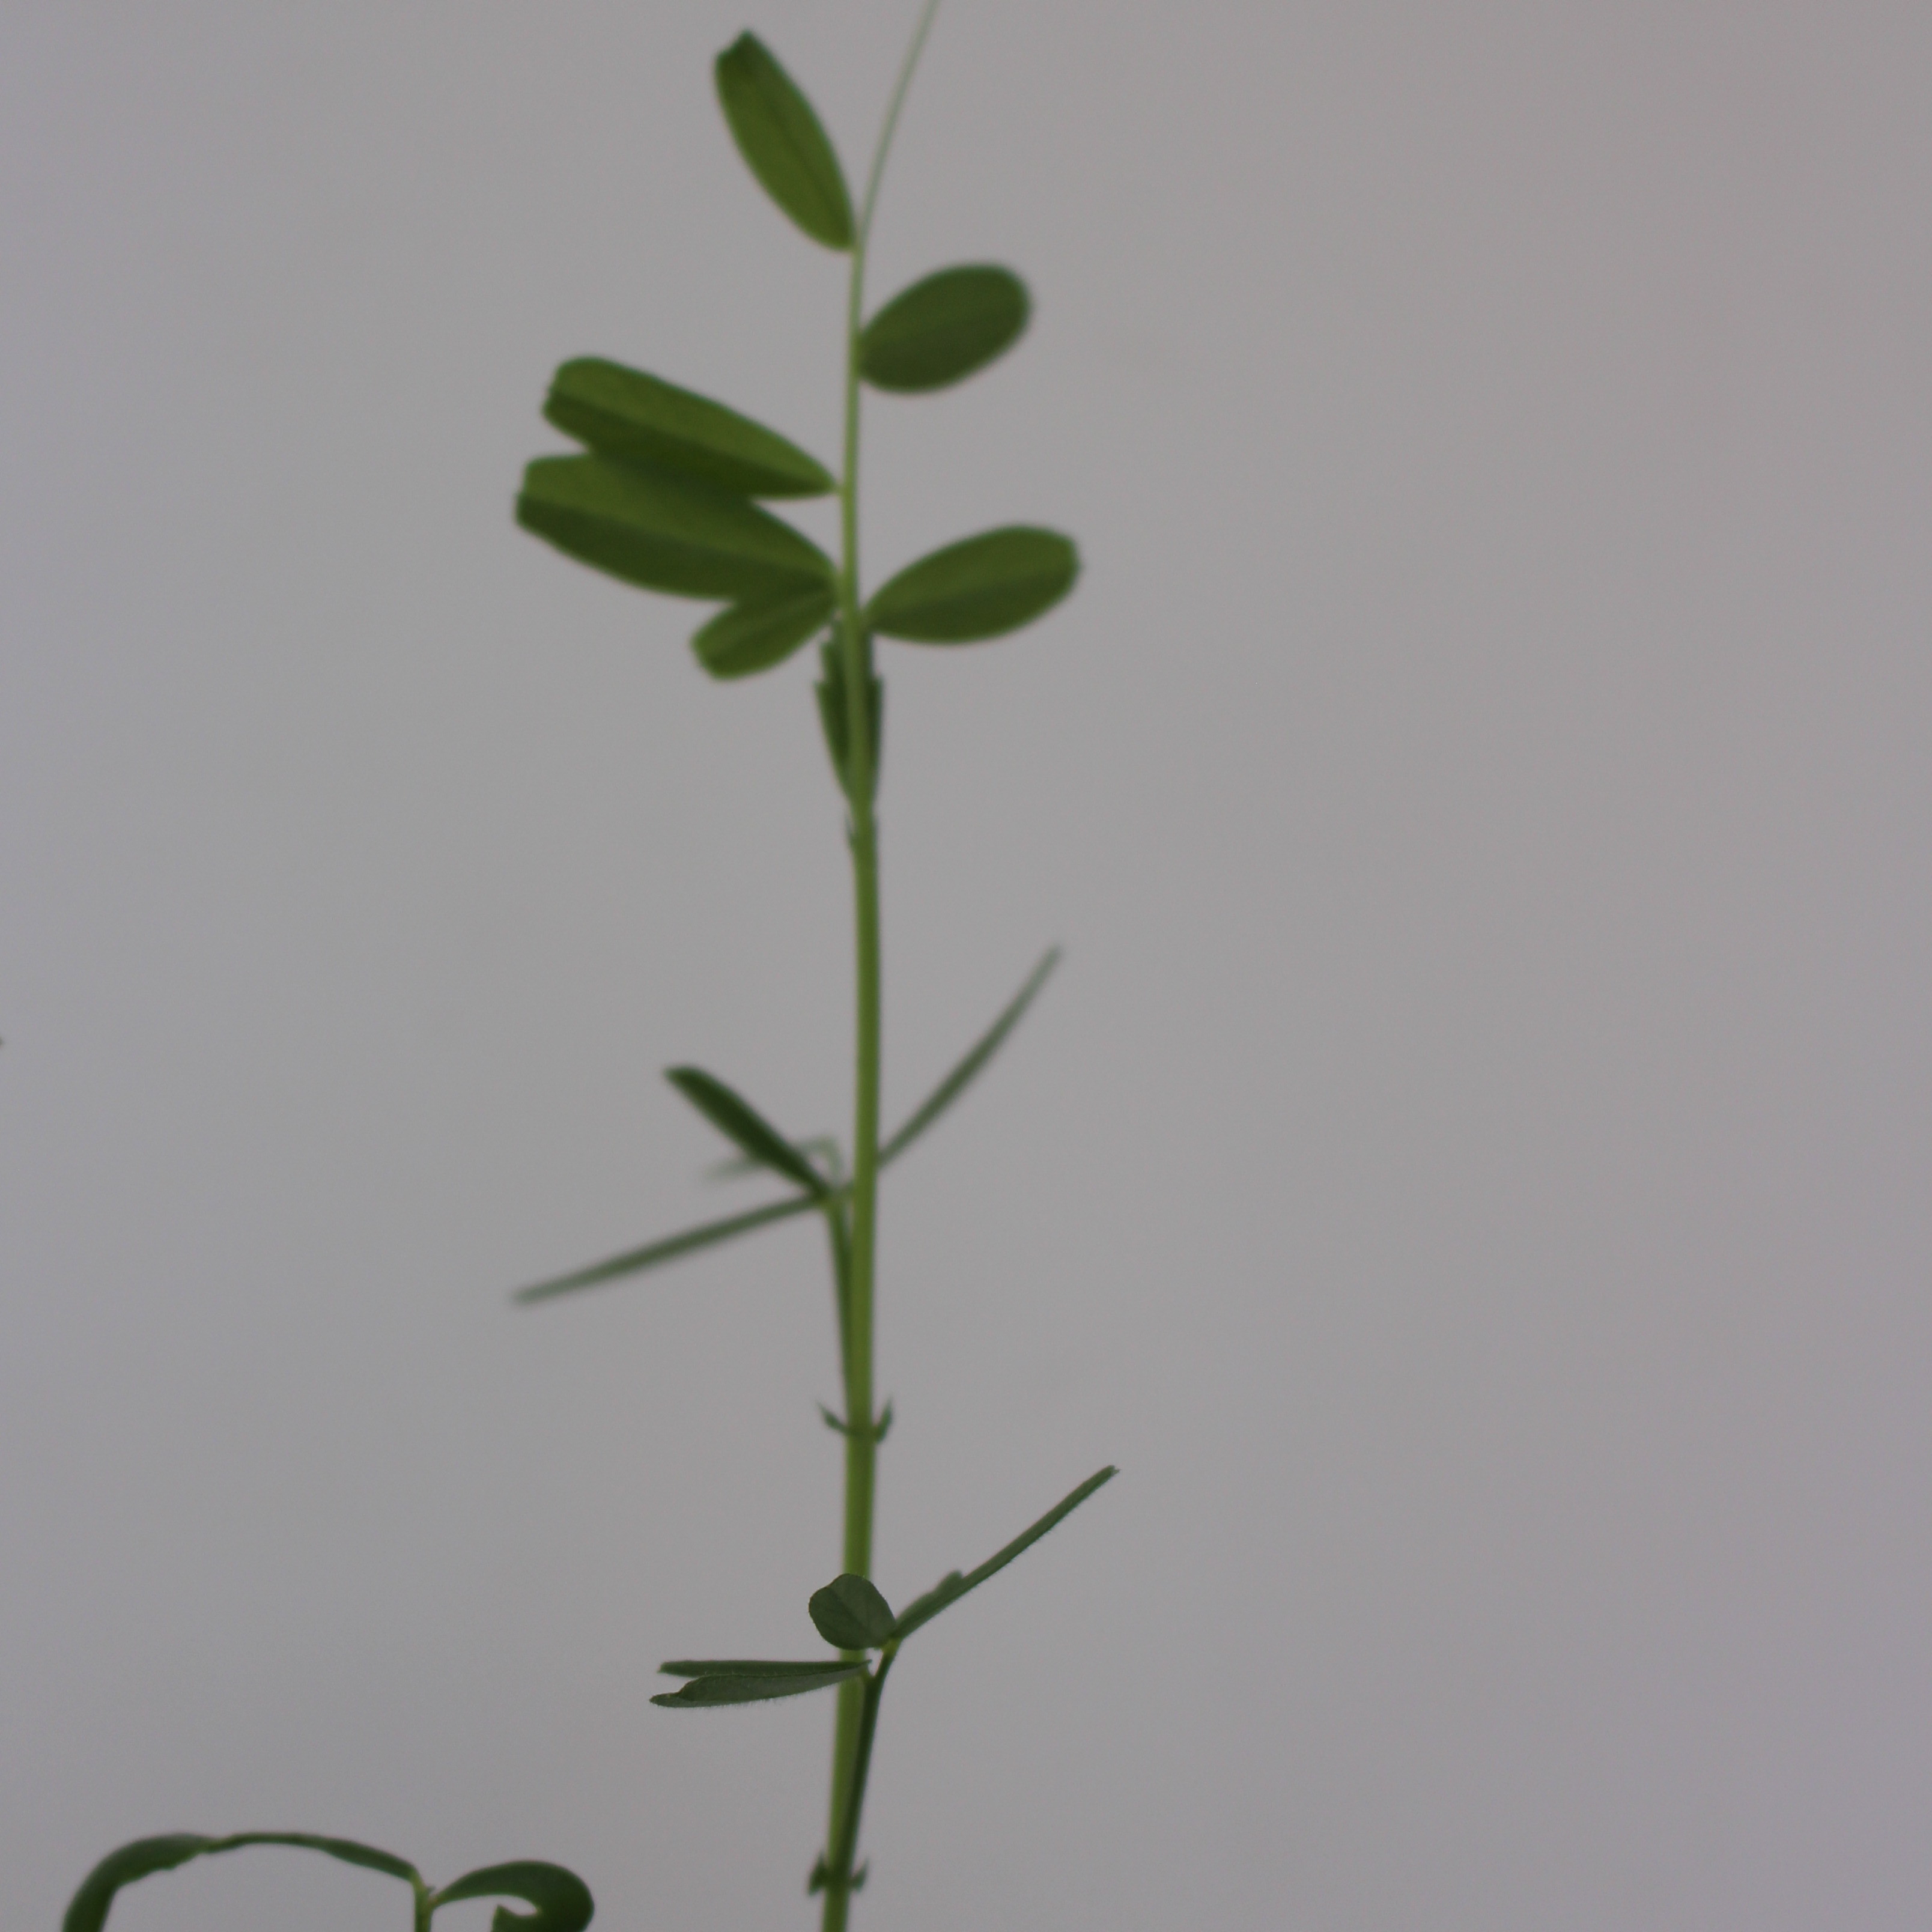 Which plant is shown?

Vicia sativa
